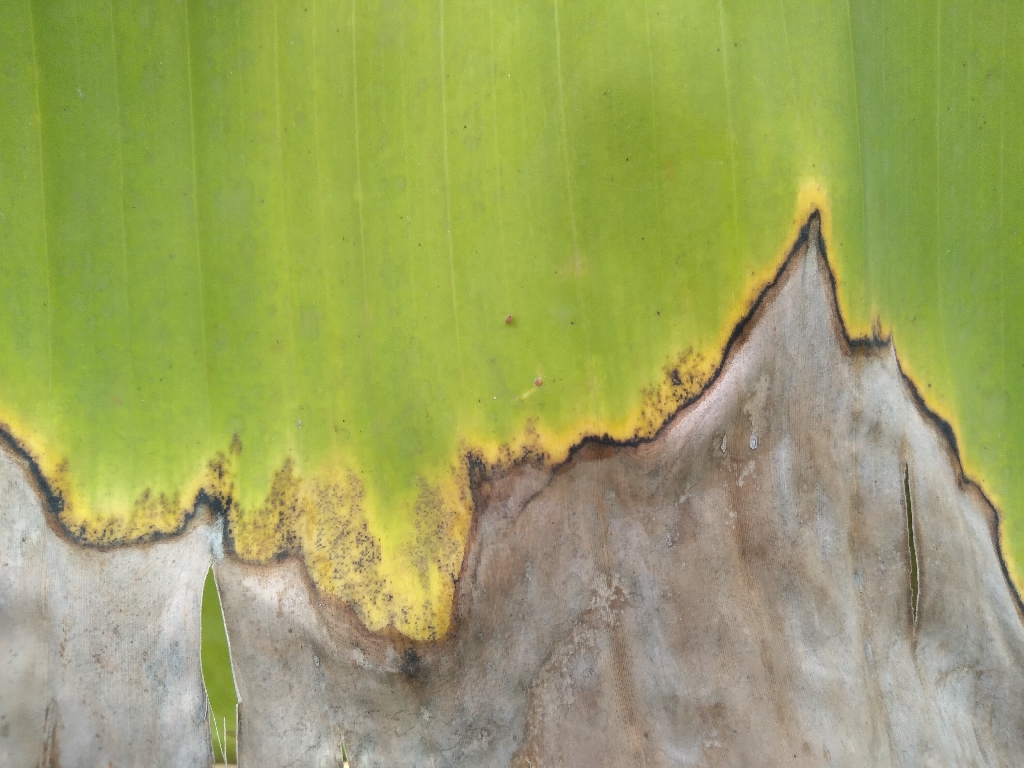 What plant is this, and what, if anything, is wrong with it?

banana, black sigatoka
